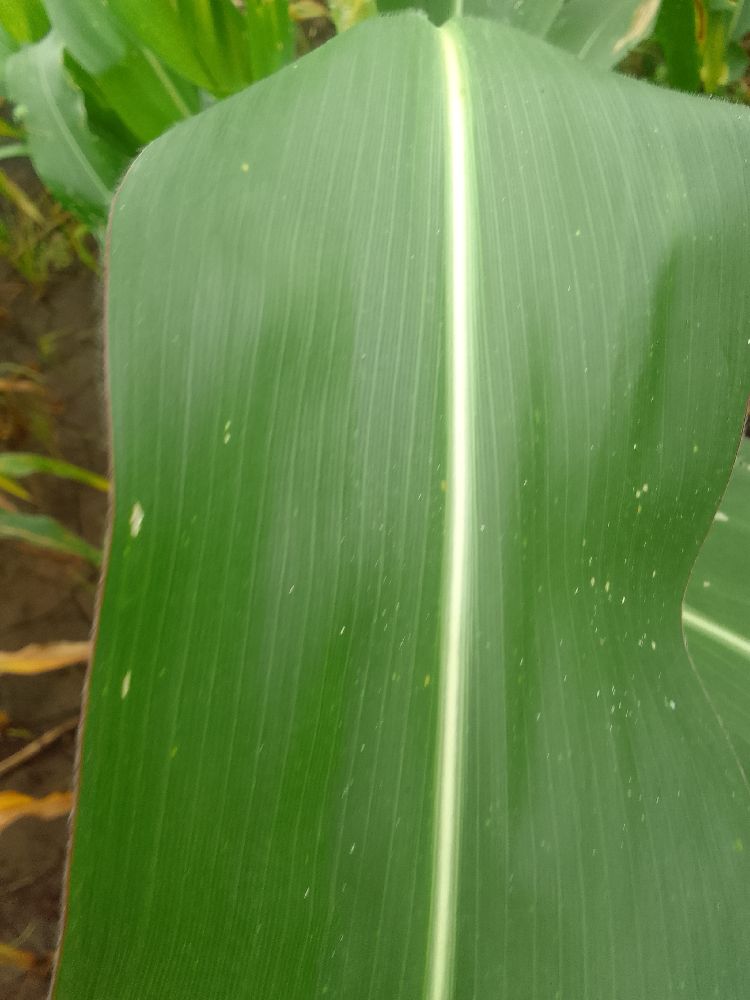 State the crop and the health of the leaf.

maize, healthy
